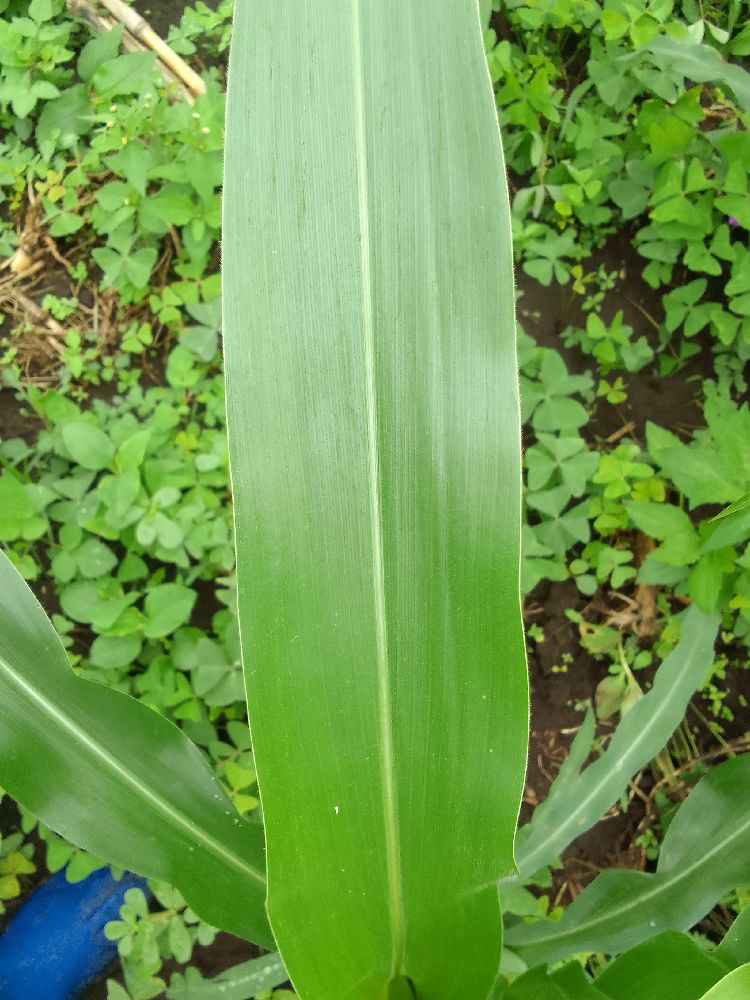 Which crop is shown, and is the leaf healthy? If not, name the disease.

maize, healthy
